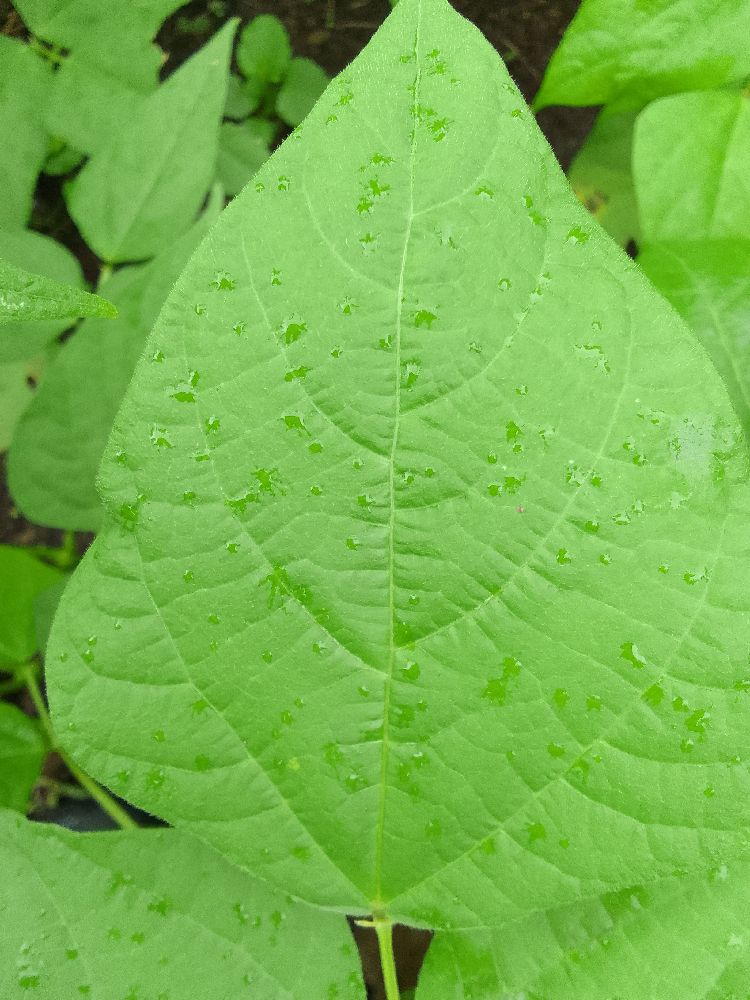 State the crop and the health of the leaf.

common bean, healthy
